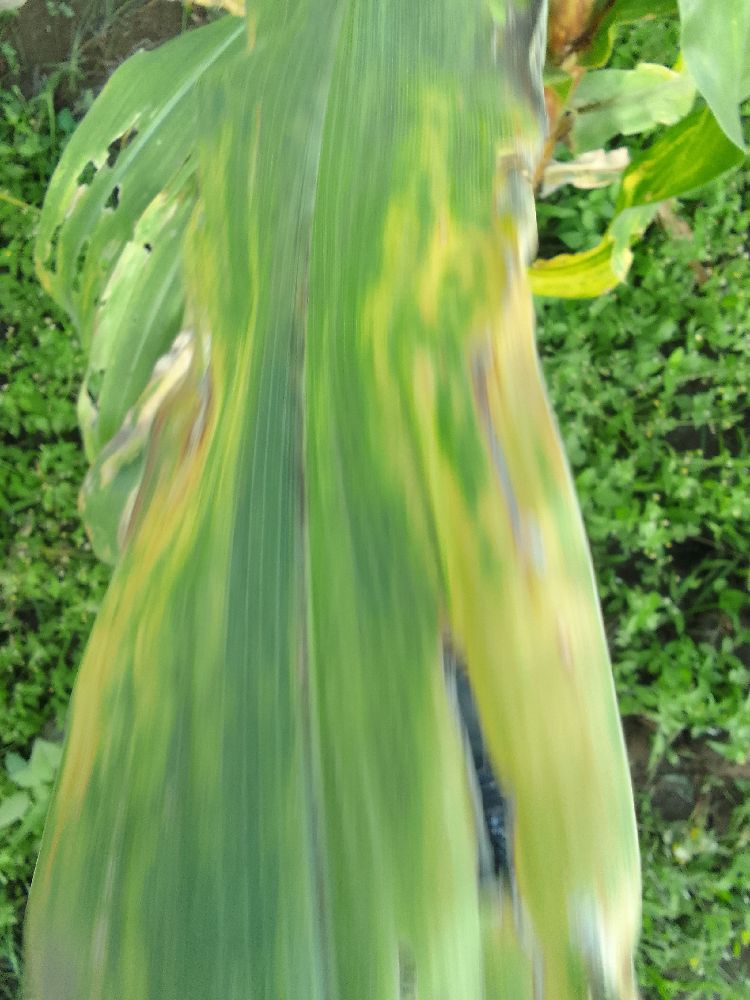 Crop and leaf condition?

maize, maize lethal necrosis
